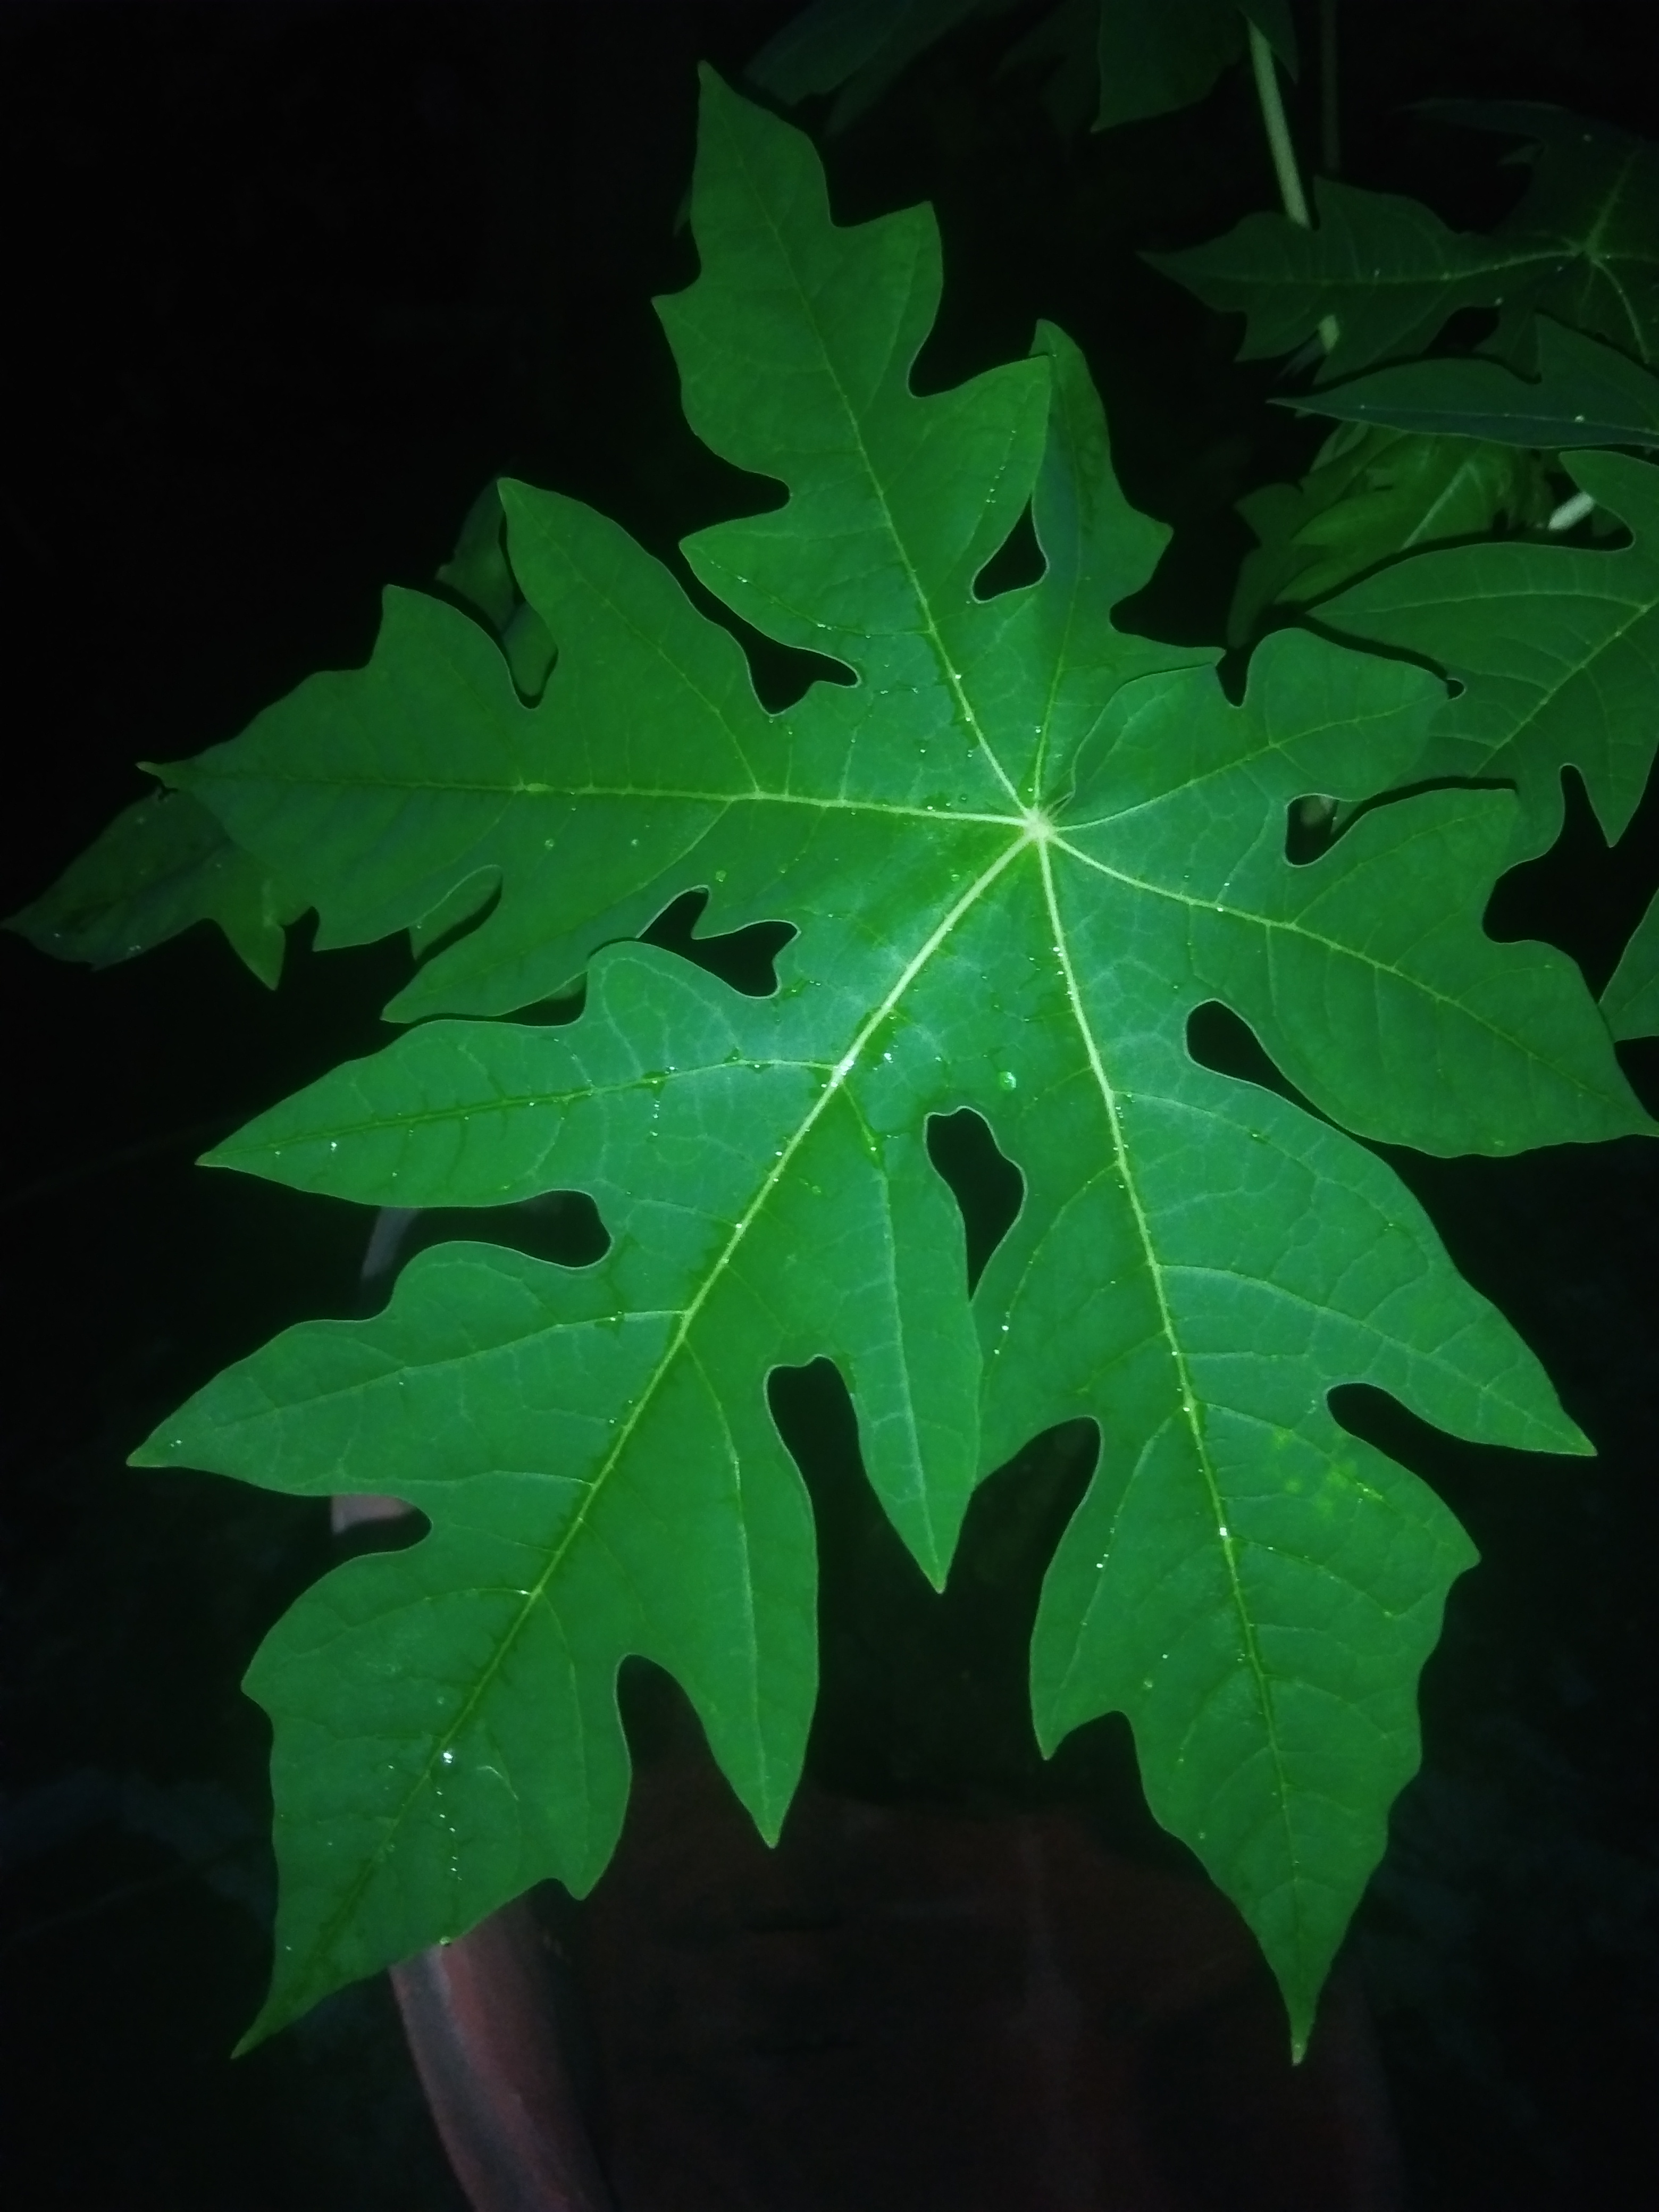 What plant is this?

papaya
